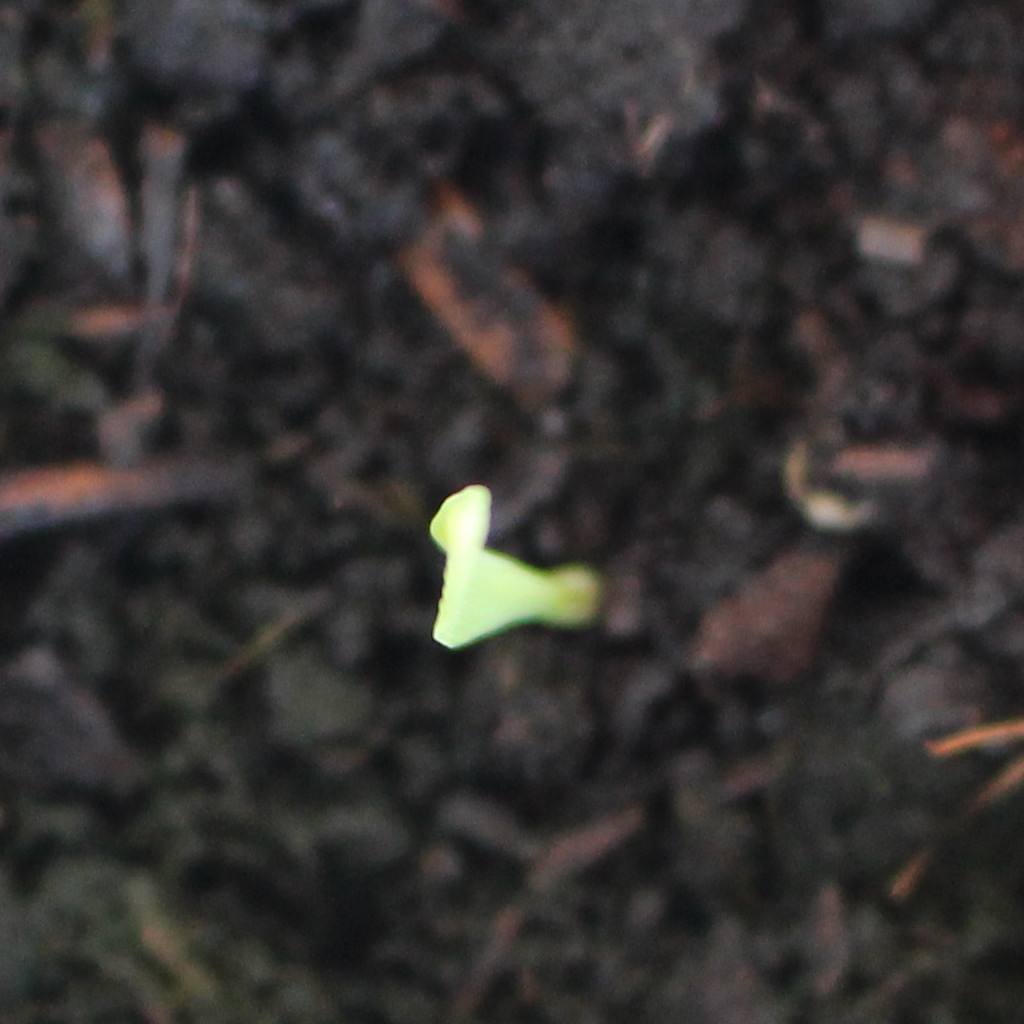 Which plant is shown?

Avena sterilis
